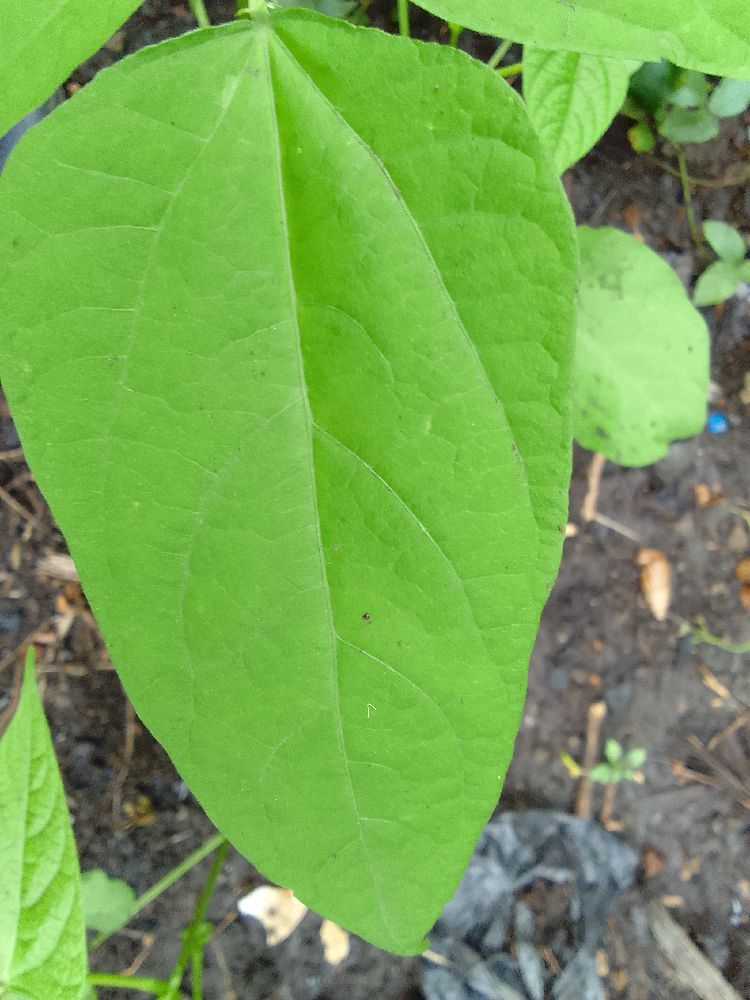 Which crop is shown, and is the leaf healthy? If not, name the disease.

common bean, healthy
